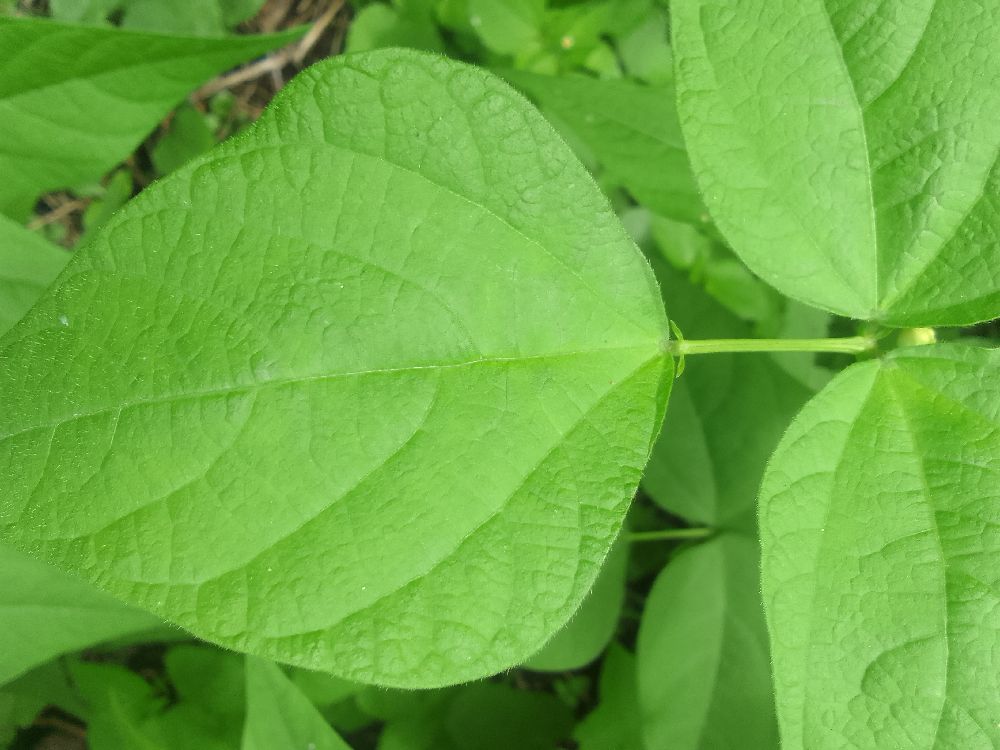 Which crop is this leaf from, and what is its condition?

common bean, healthy
